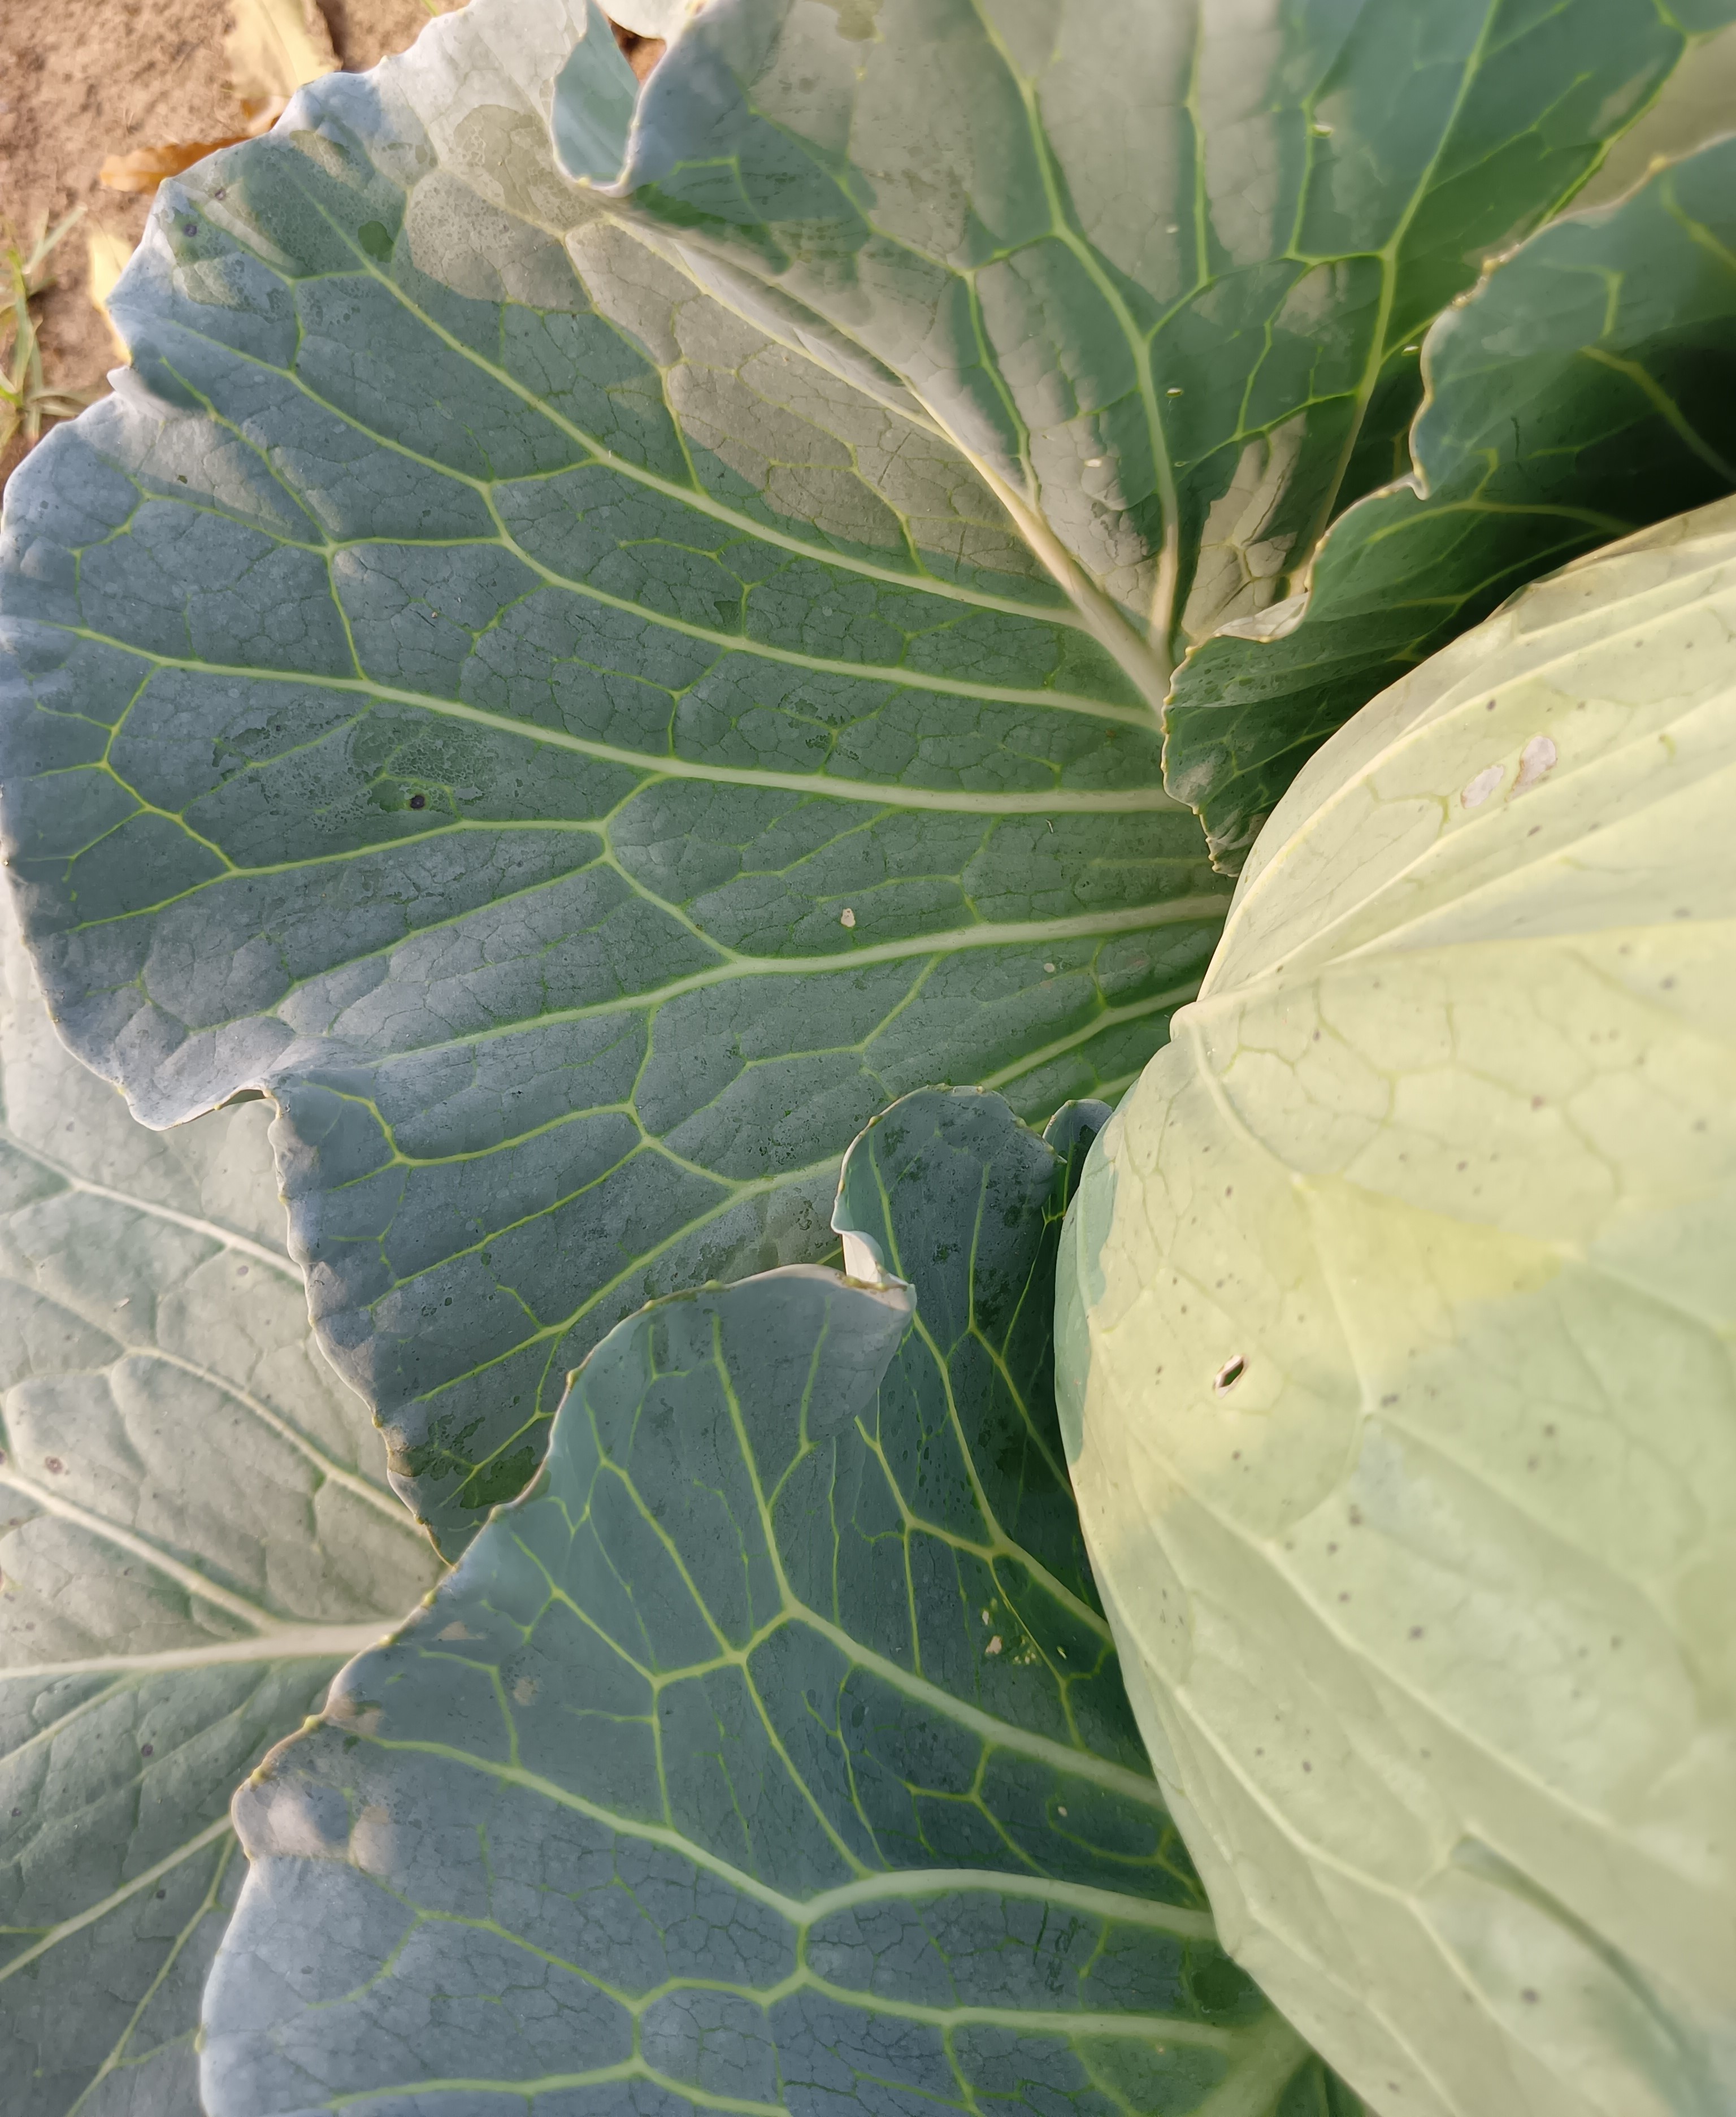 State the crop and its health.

cabbage, healthy
